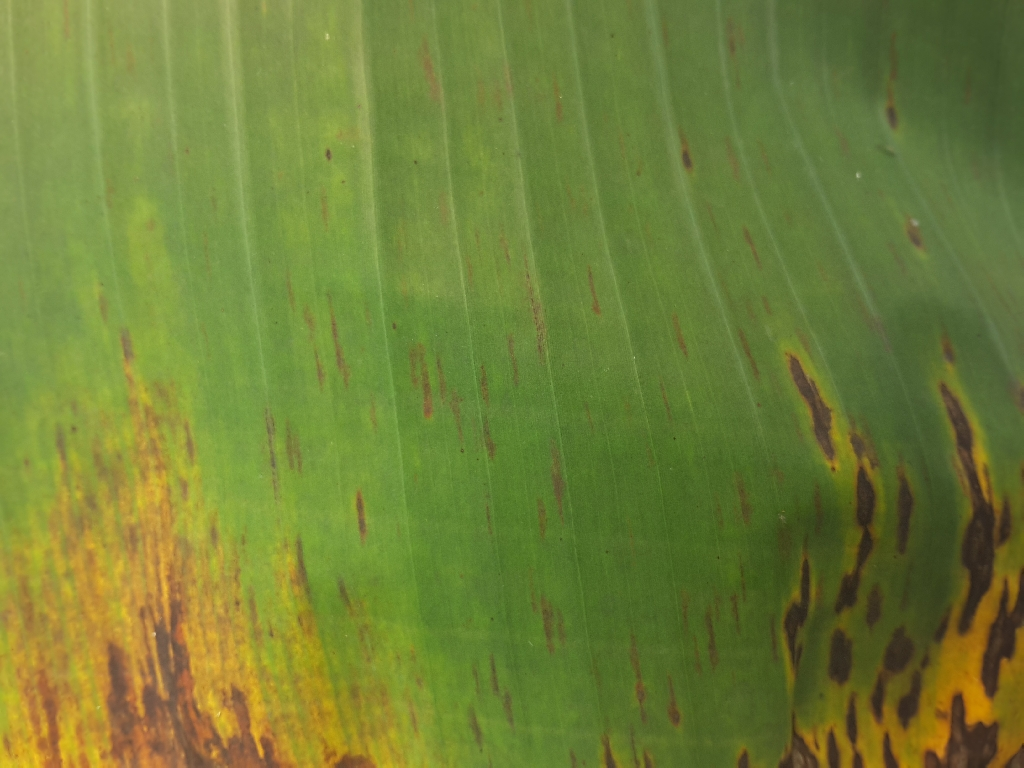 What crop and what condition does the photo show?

banana, black sigatoka
